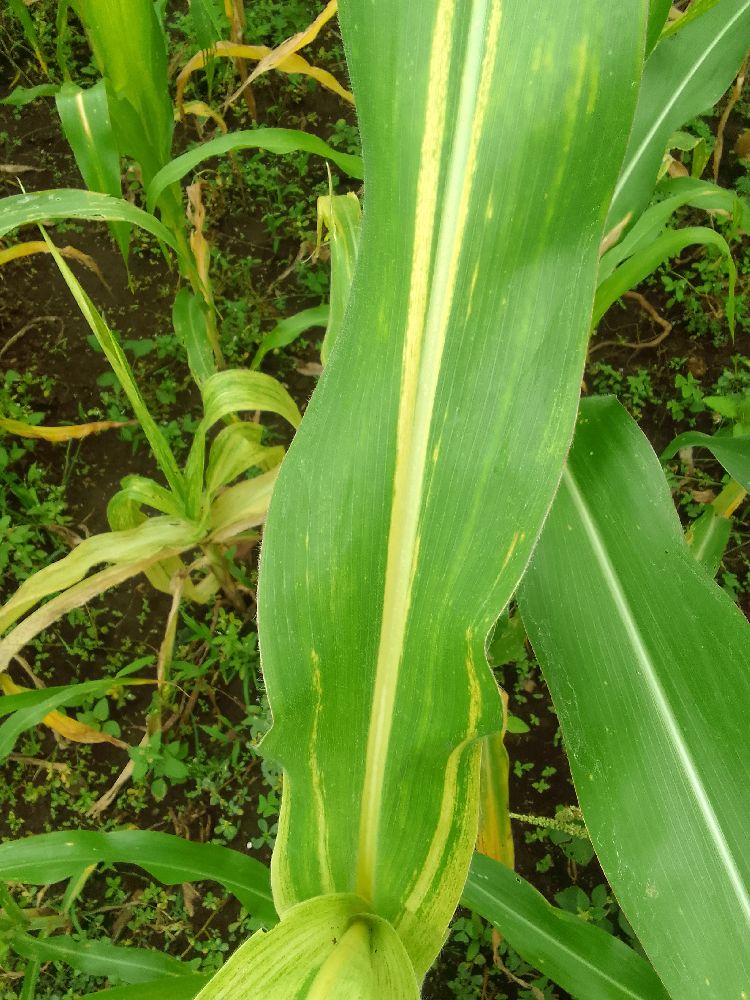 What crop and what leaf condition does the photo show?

maize, maize lethal necrosis
